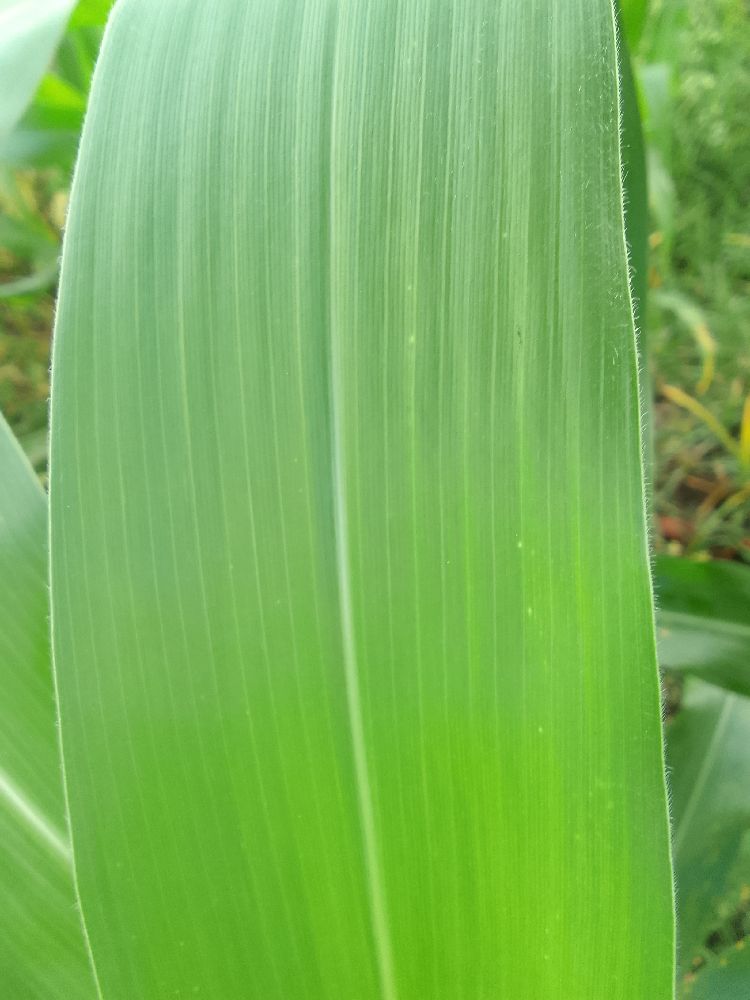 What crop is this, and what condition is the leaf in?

maize, healthy
